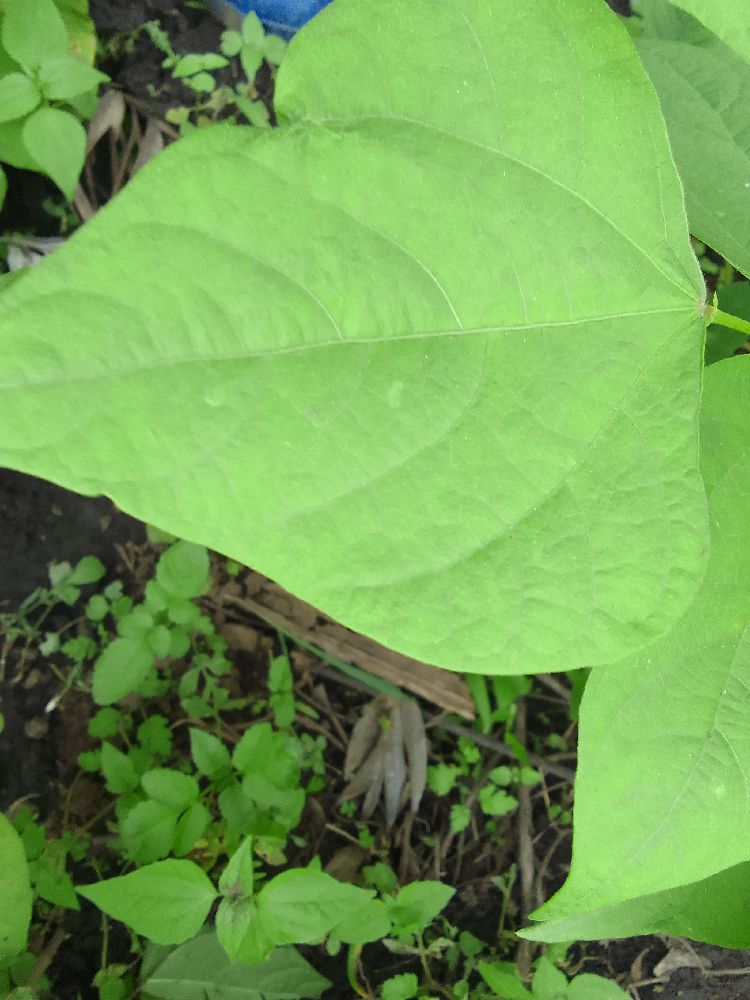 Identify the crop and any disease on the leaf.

common bean, healthy
